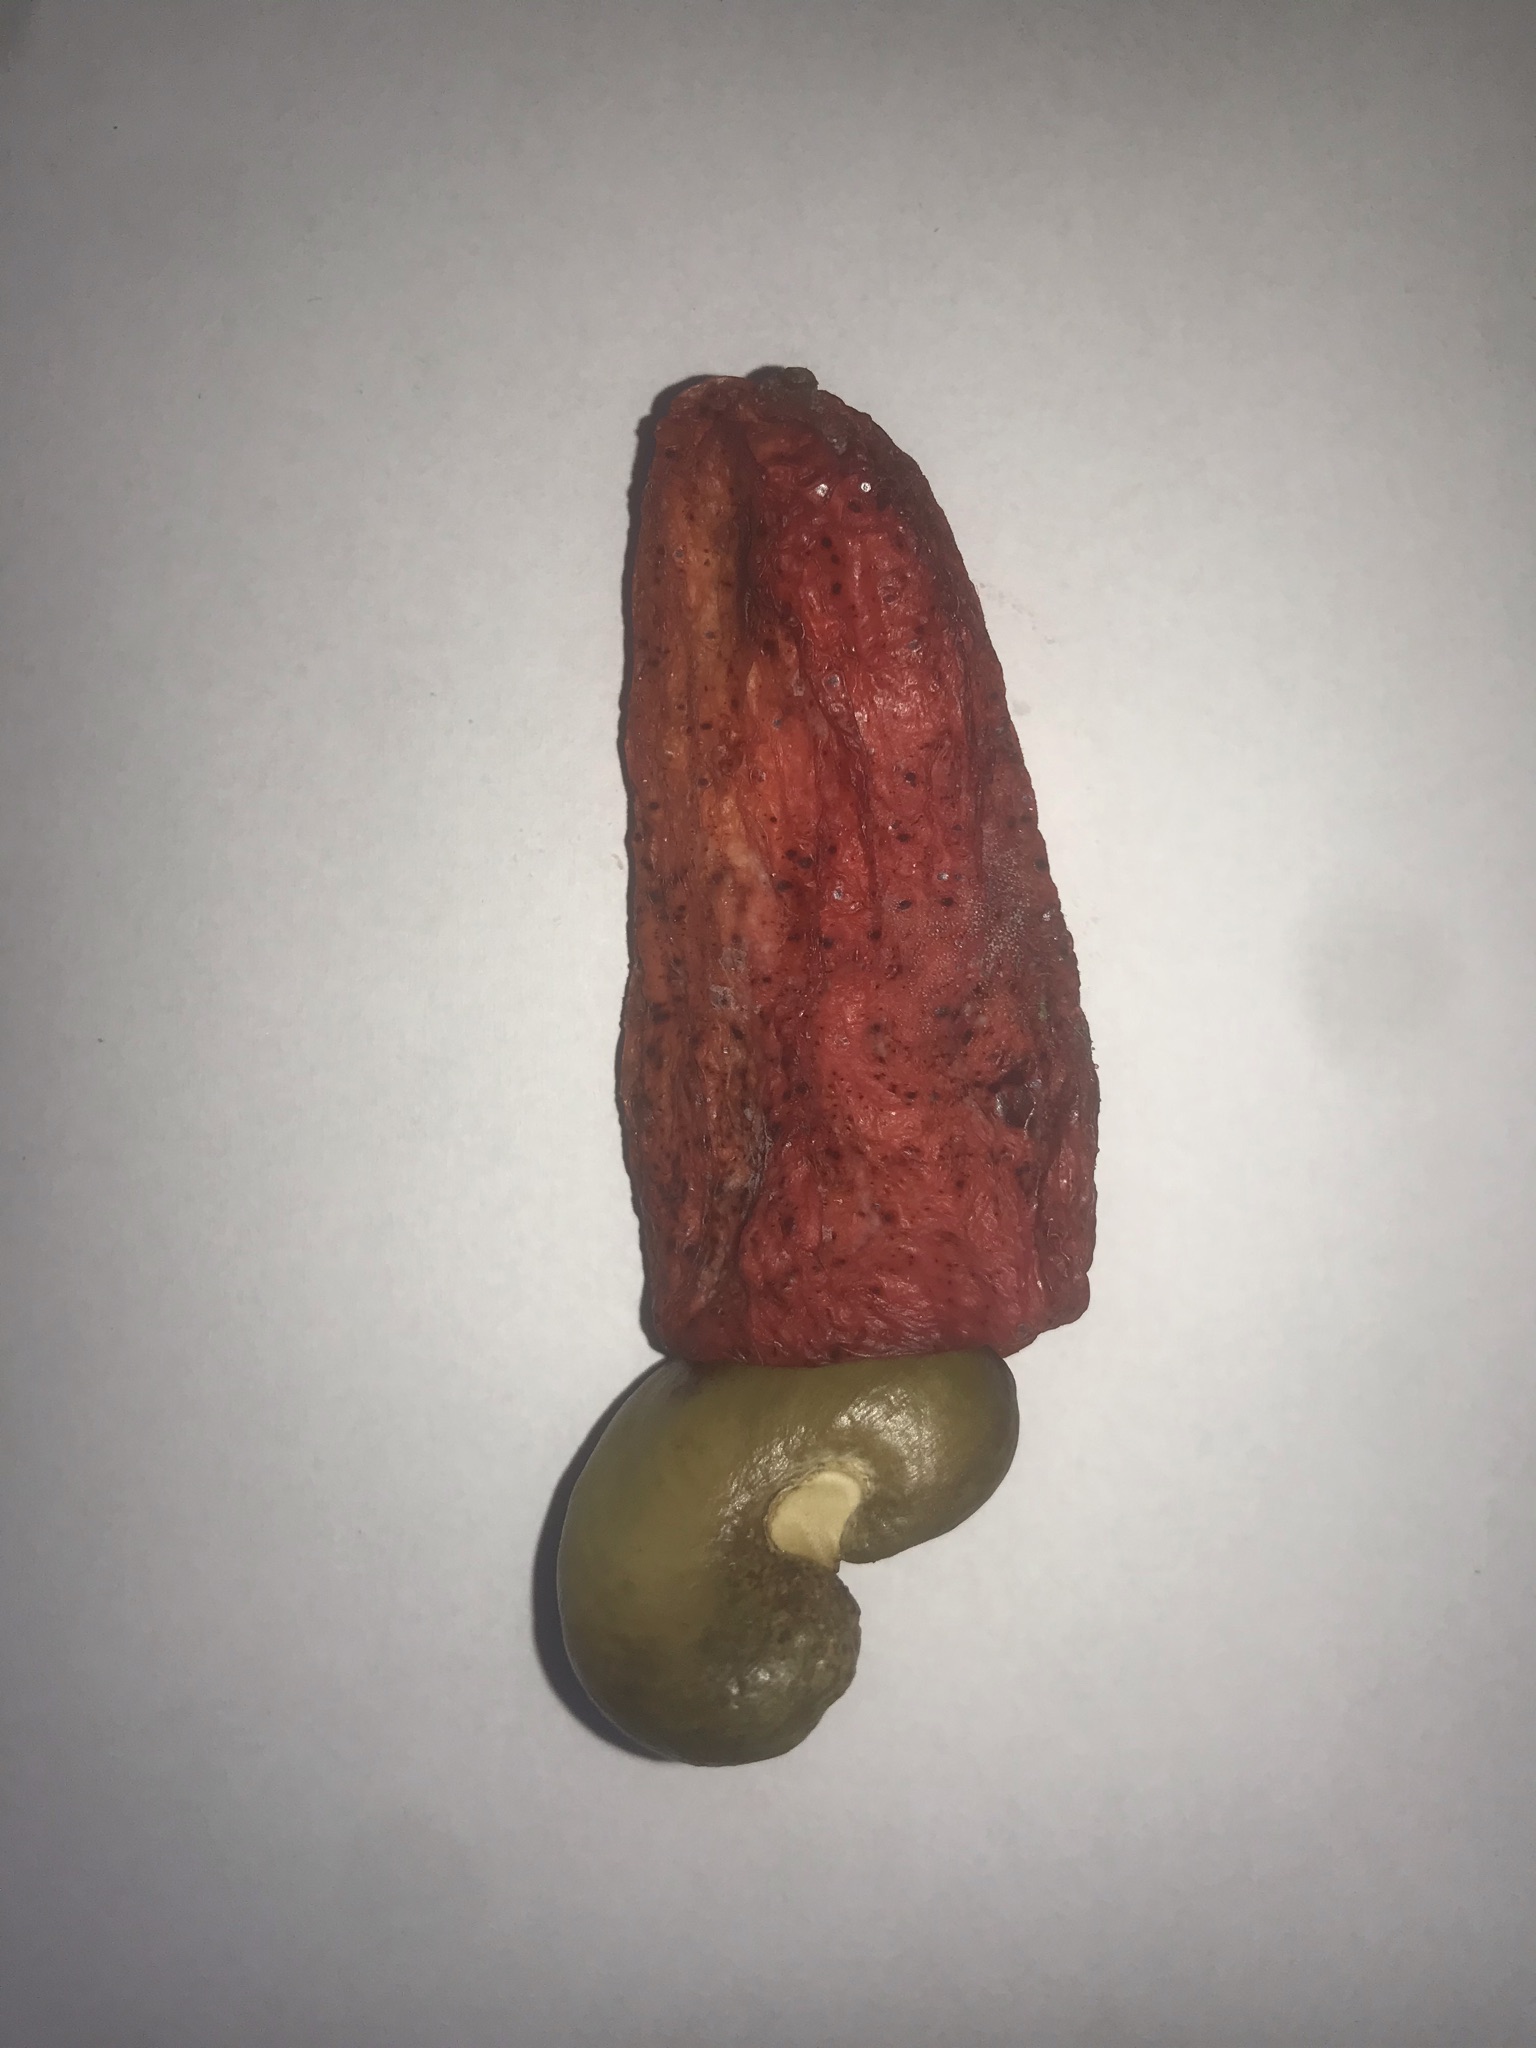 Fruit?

caju vermelho
